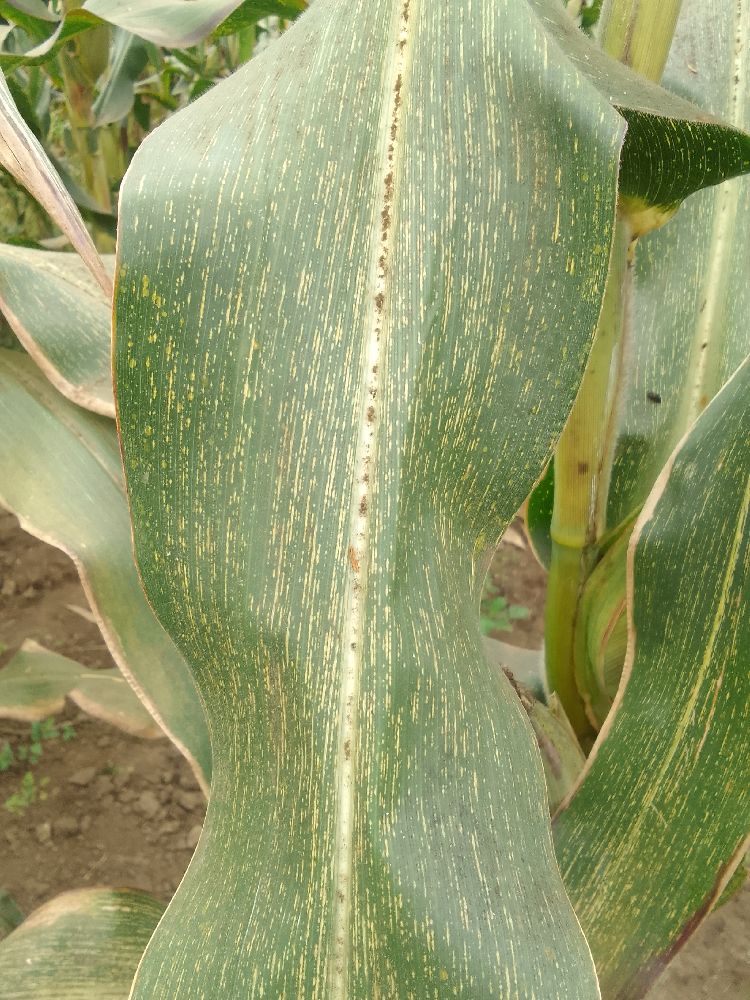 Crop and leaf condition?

maize, maize streak virus
